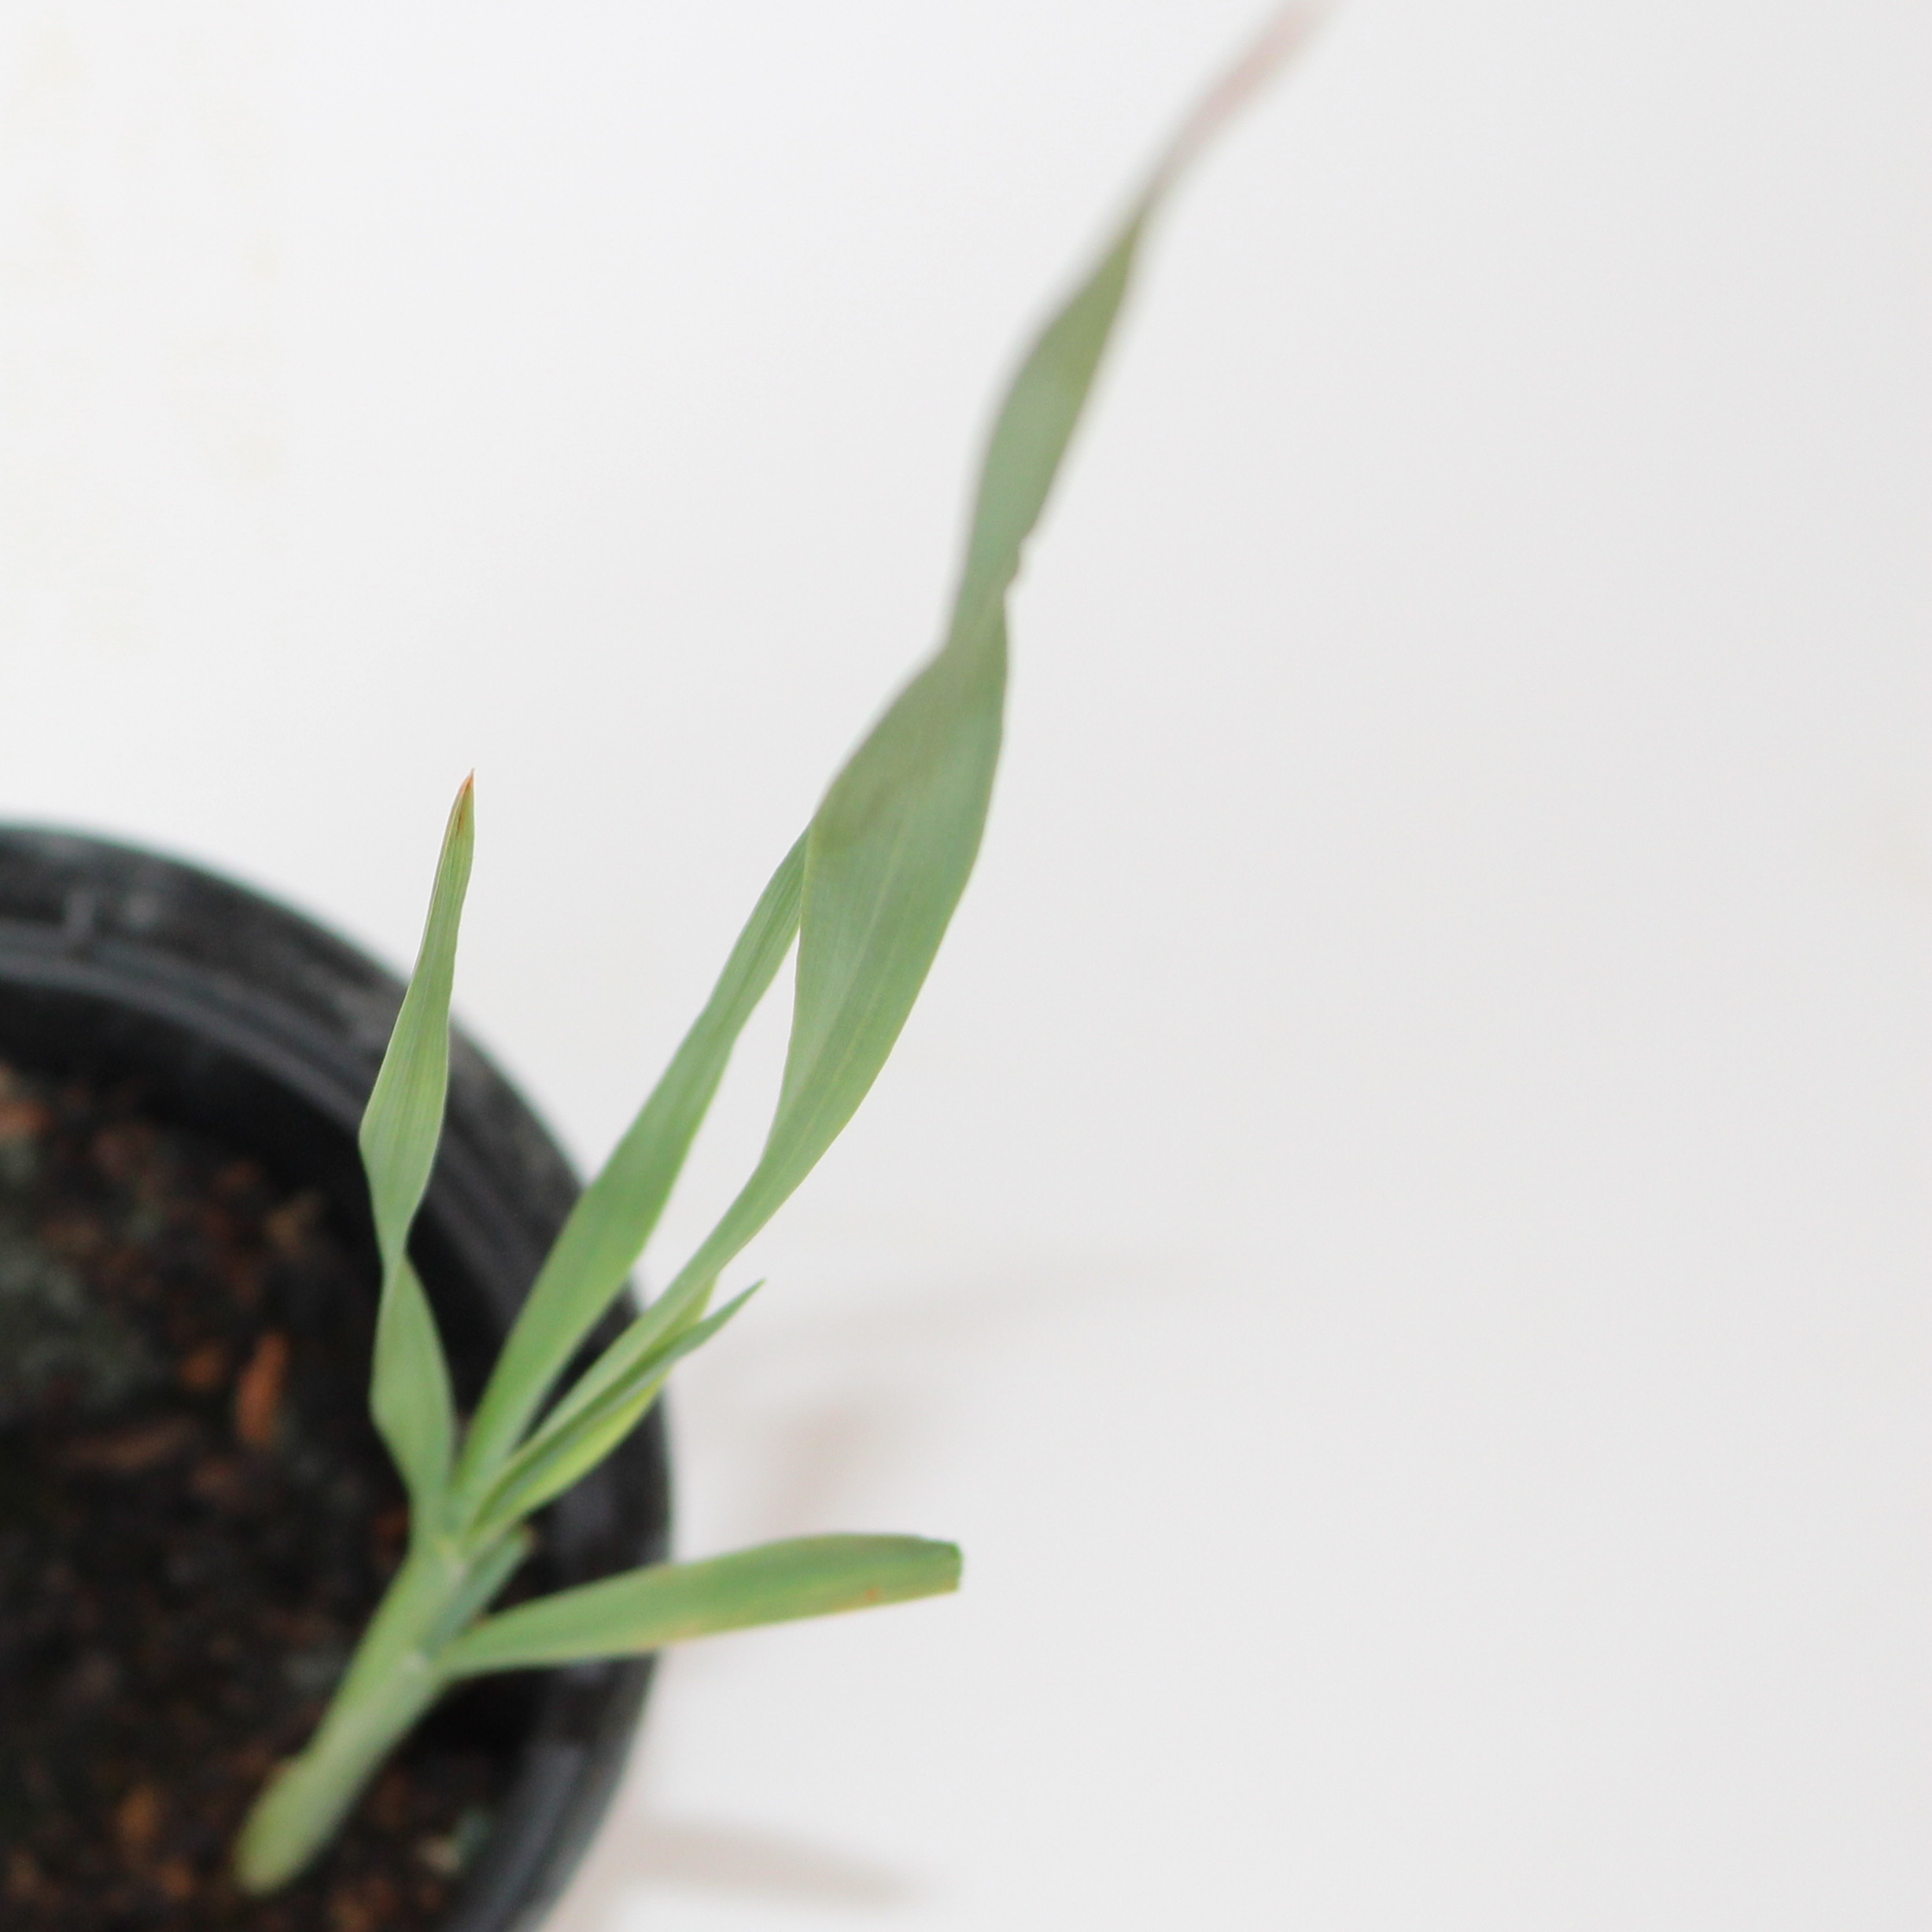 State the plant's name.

Avena sterilis
